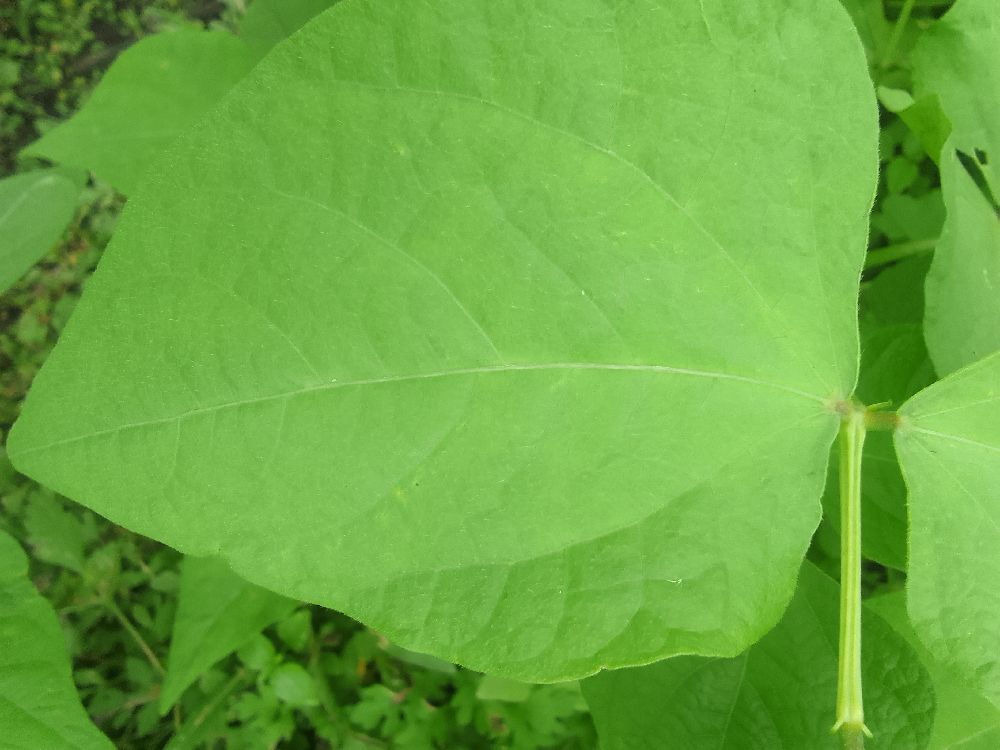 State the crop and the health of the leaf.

common bean, healthy
